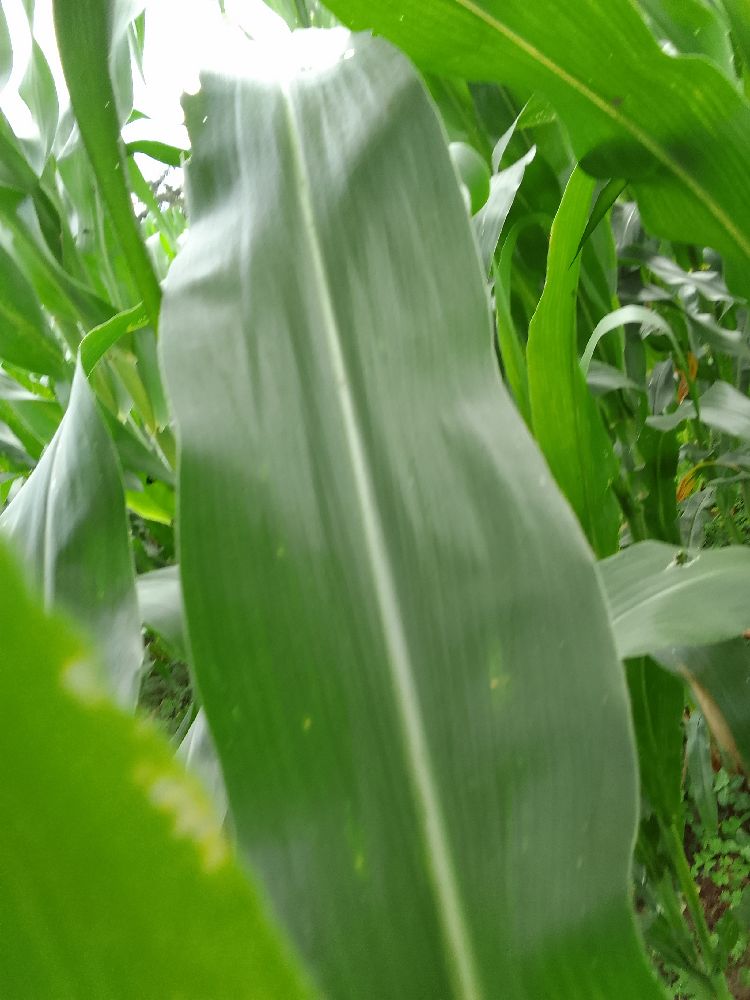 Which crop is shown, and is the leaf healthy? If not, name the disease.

maize, healthy
